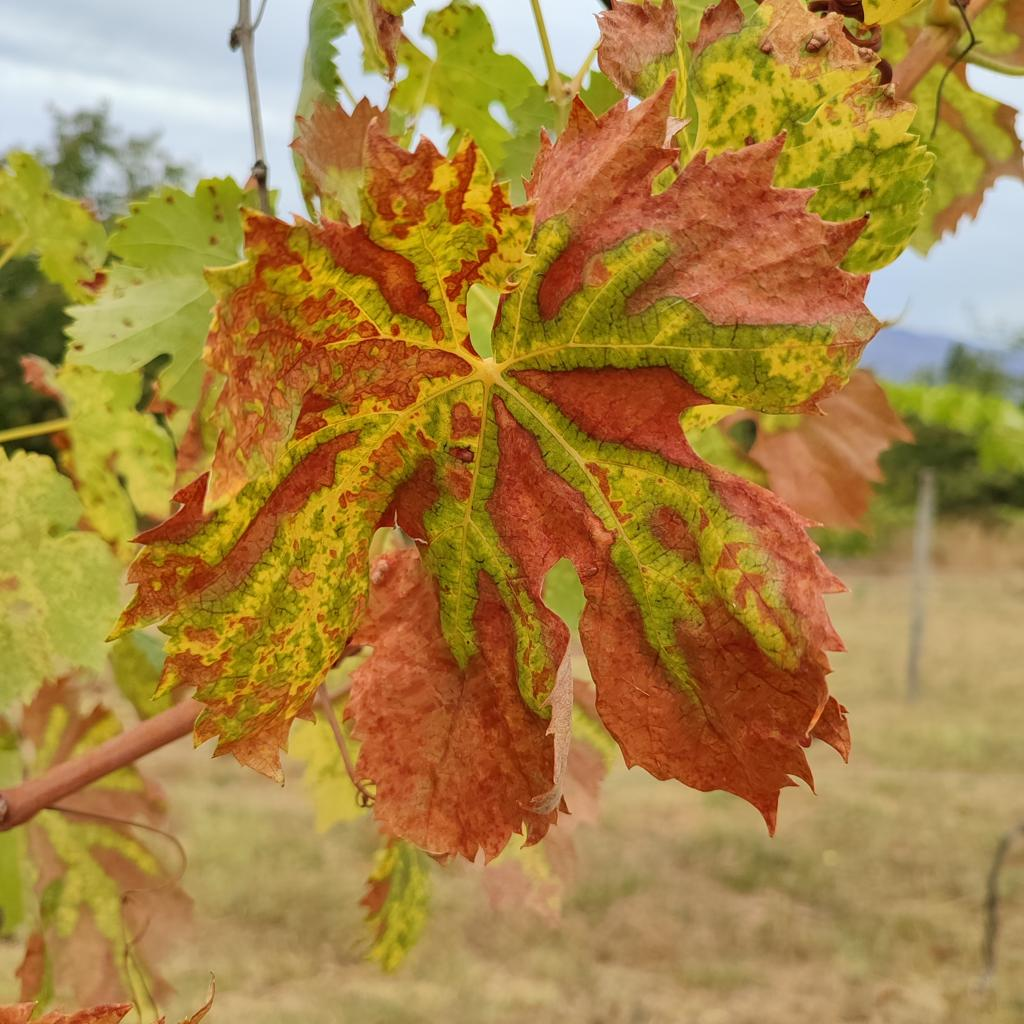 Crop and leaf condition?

grapevine, esca complex
